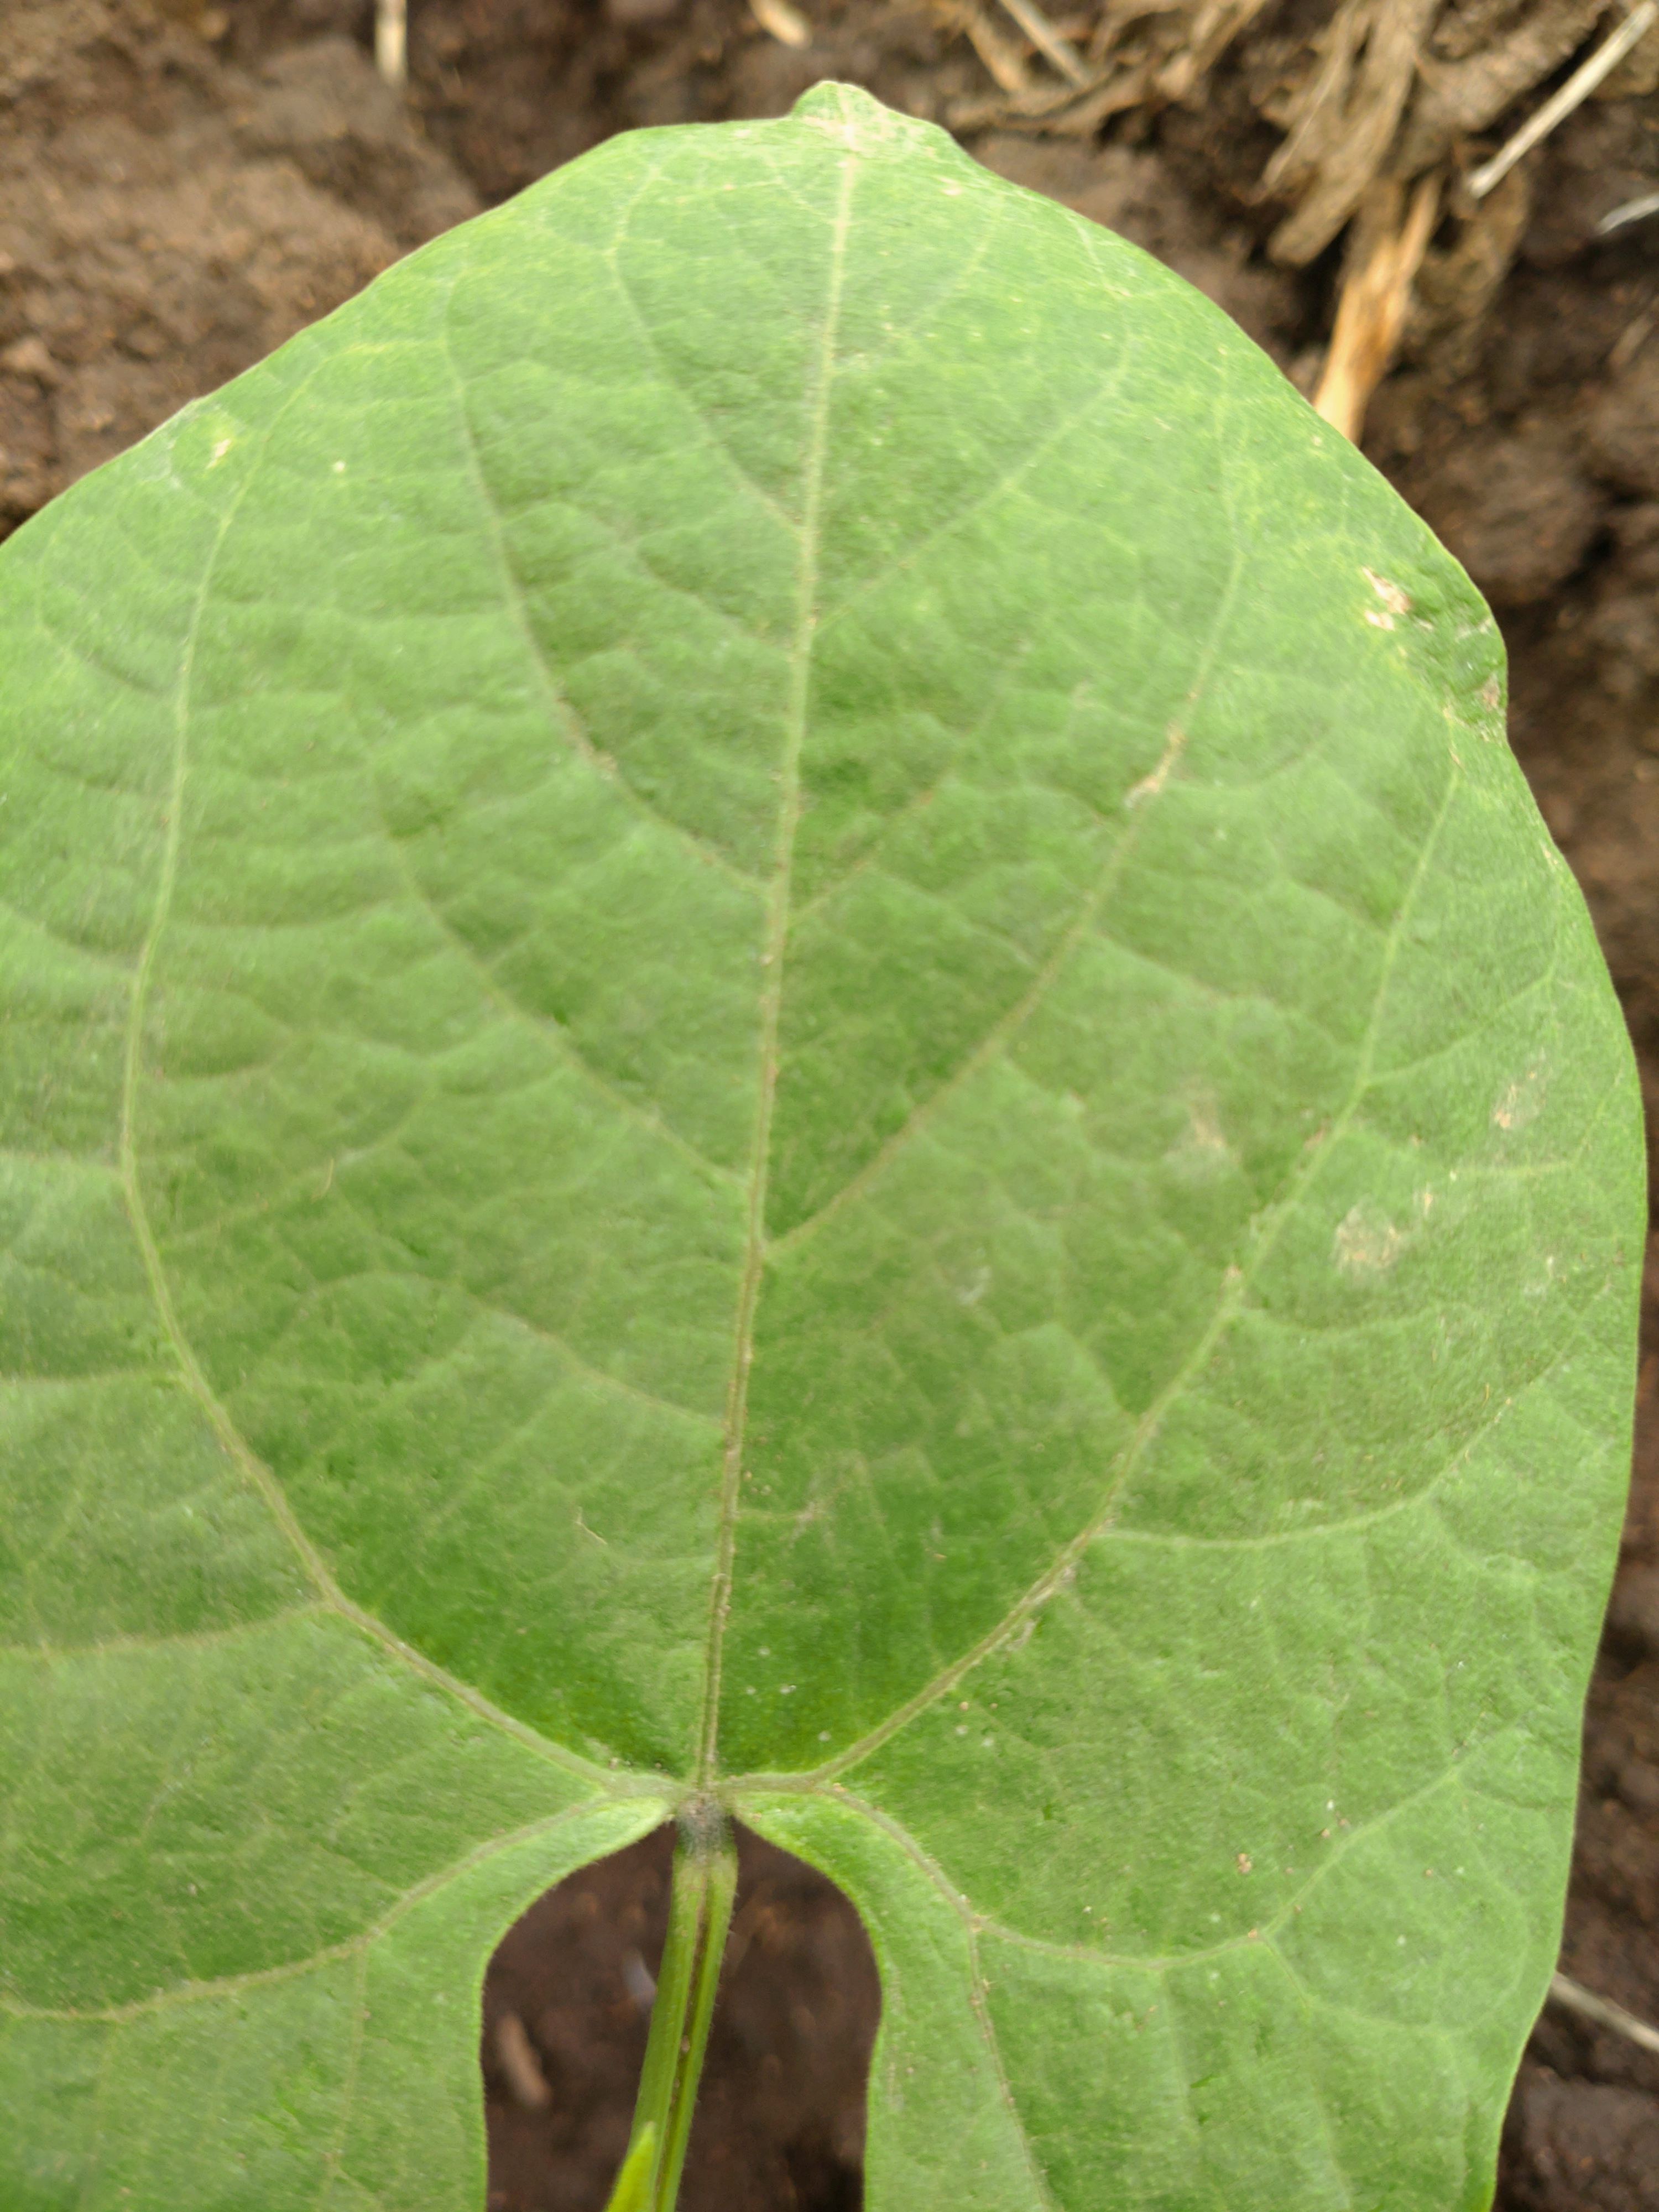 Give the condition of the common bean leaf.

healthy
